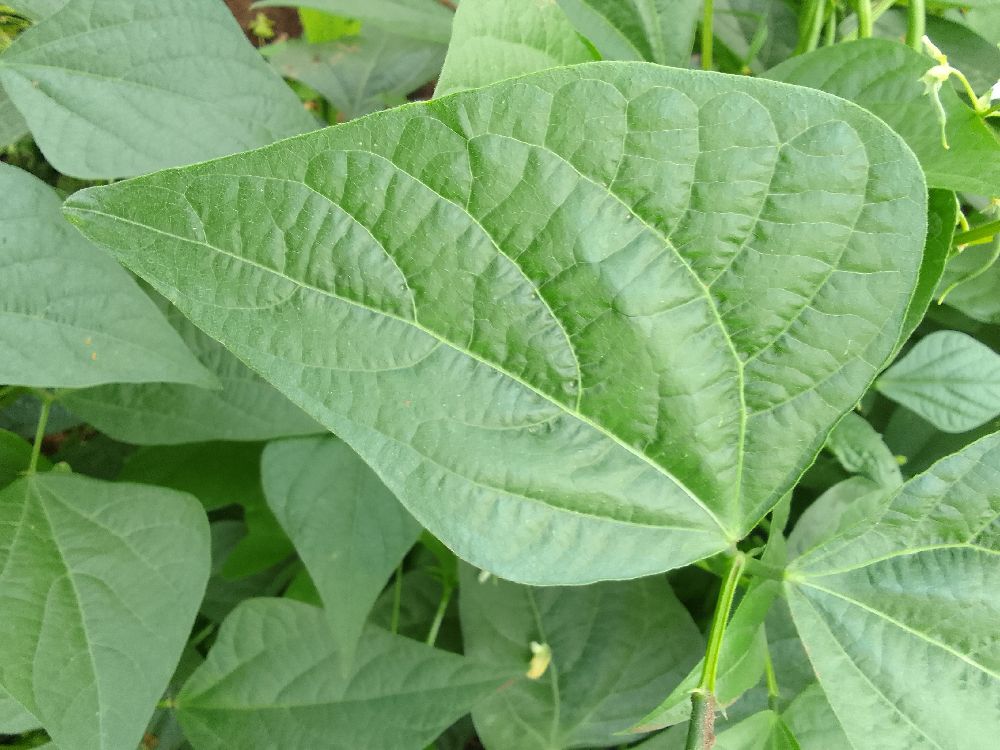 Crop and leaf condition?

common bean, healthy
